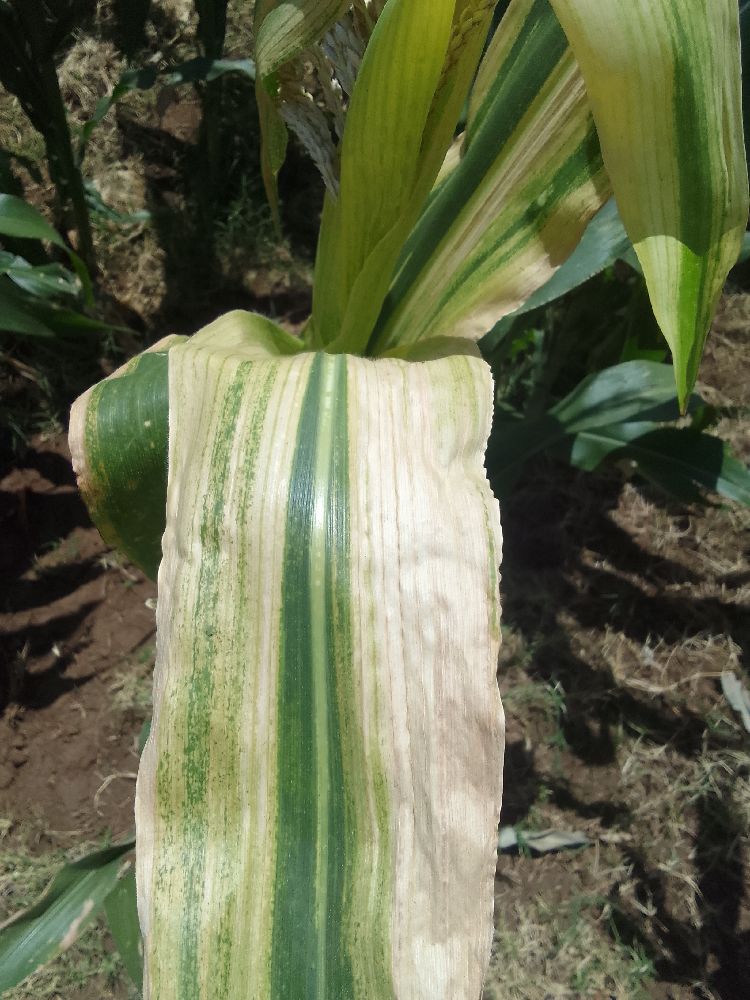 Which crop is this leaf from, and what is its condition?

maize, maize lethal necrosis
